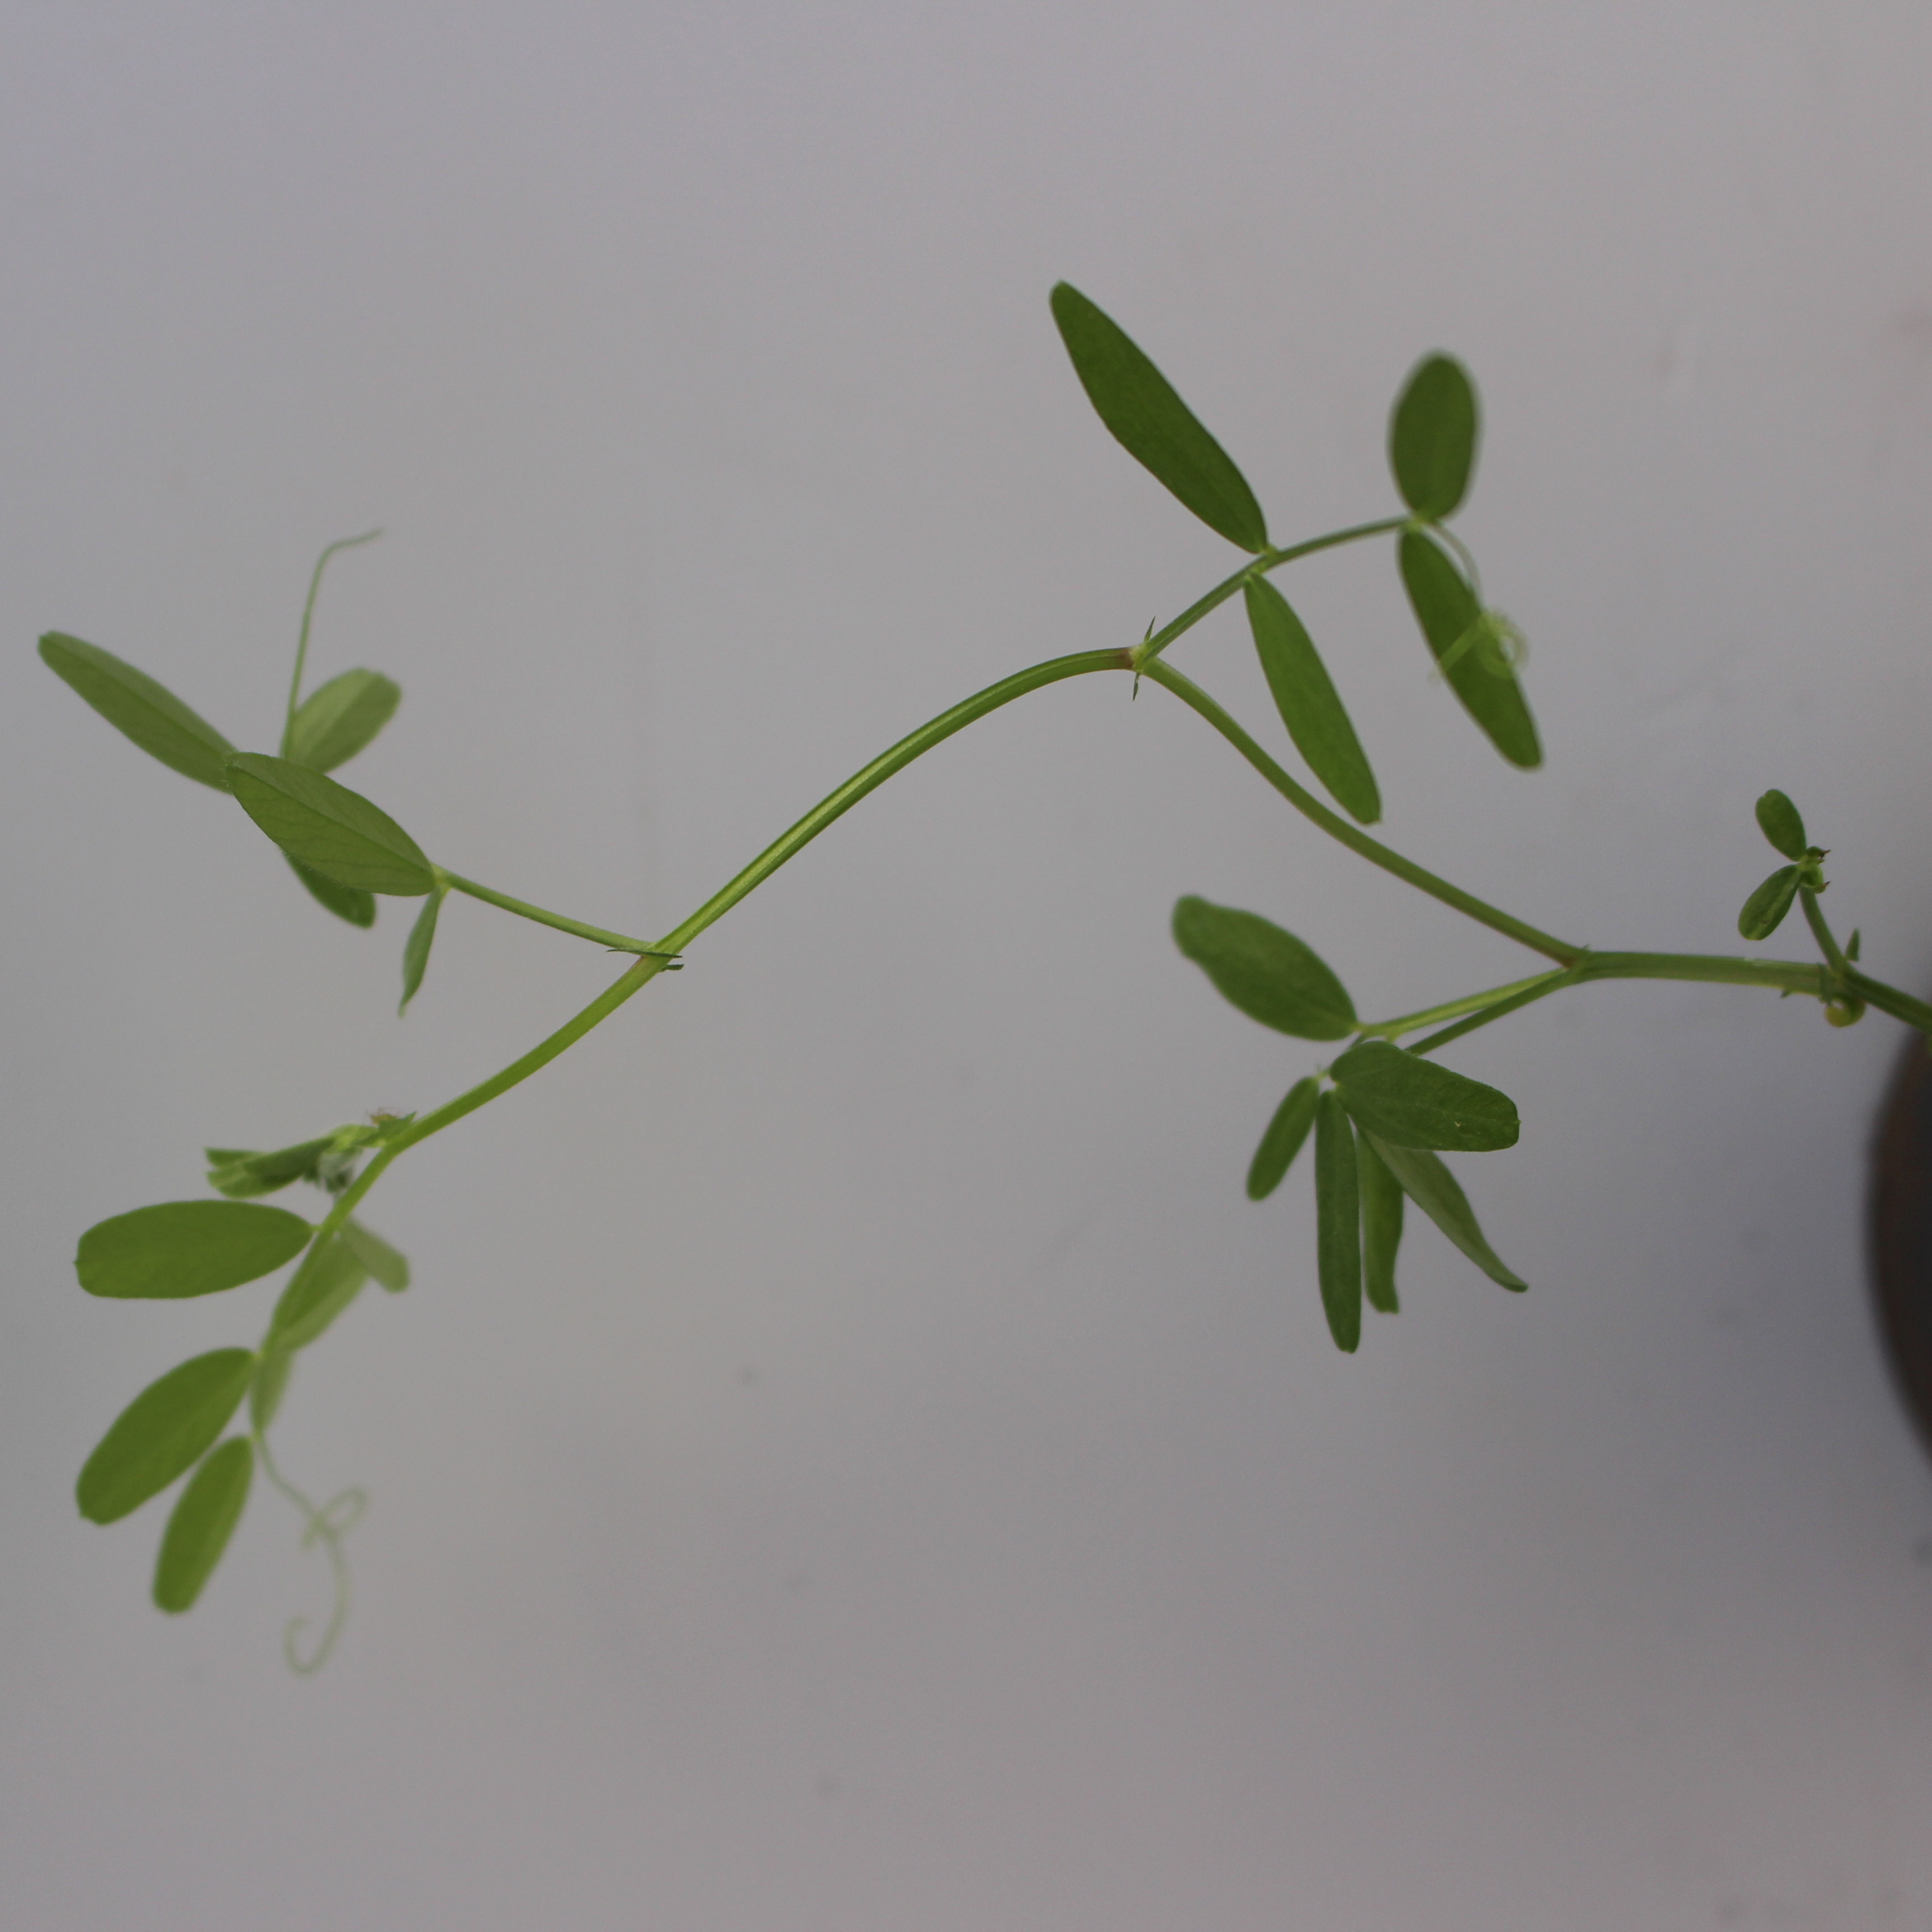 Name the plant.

Vicia sativa
